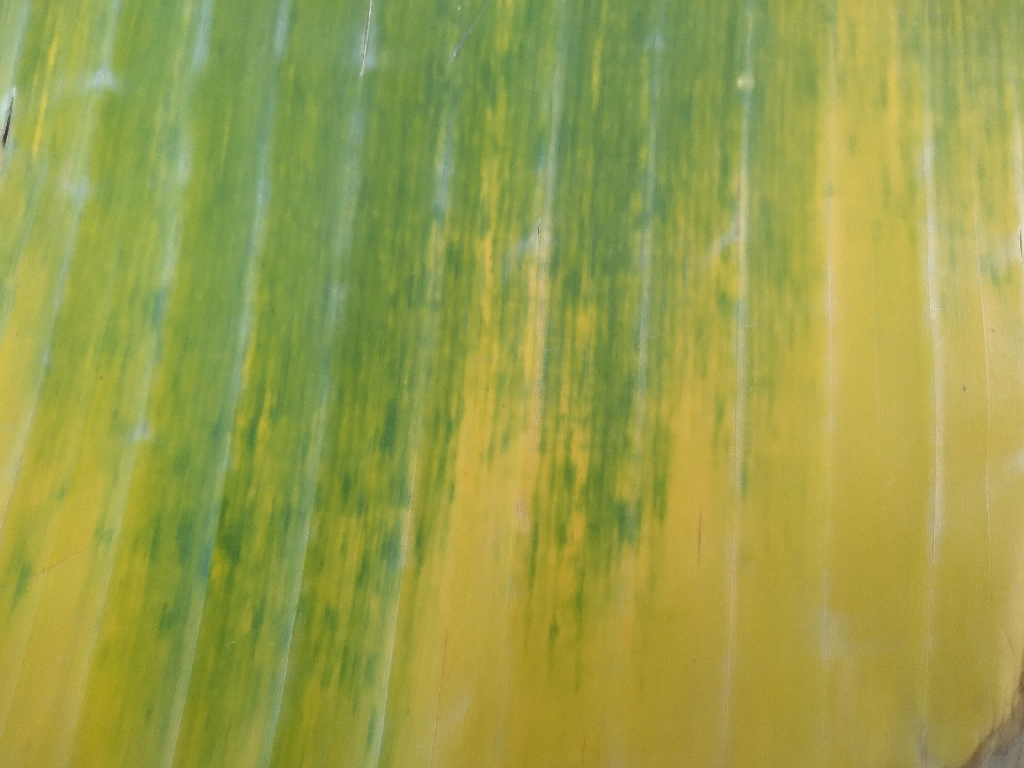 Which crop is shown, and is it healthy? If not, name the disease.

banana, fusarium wilt race 1
